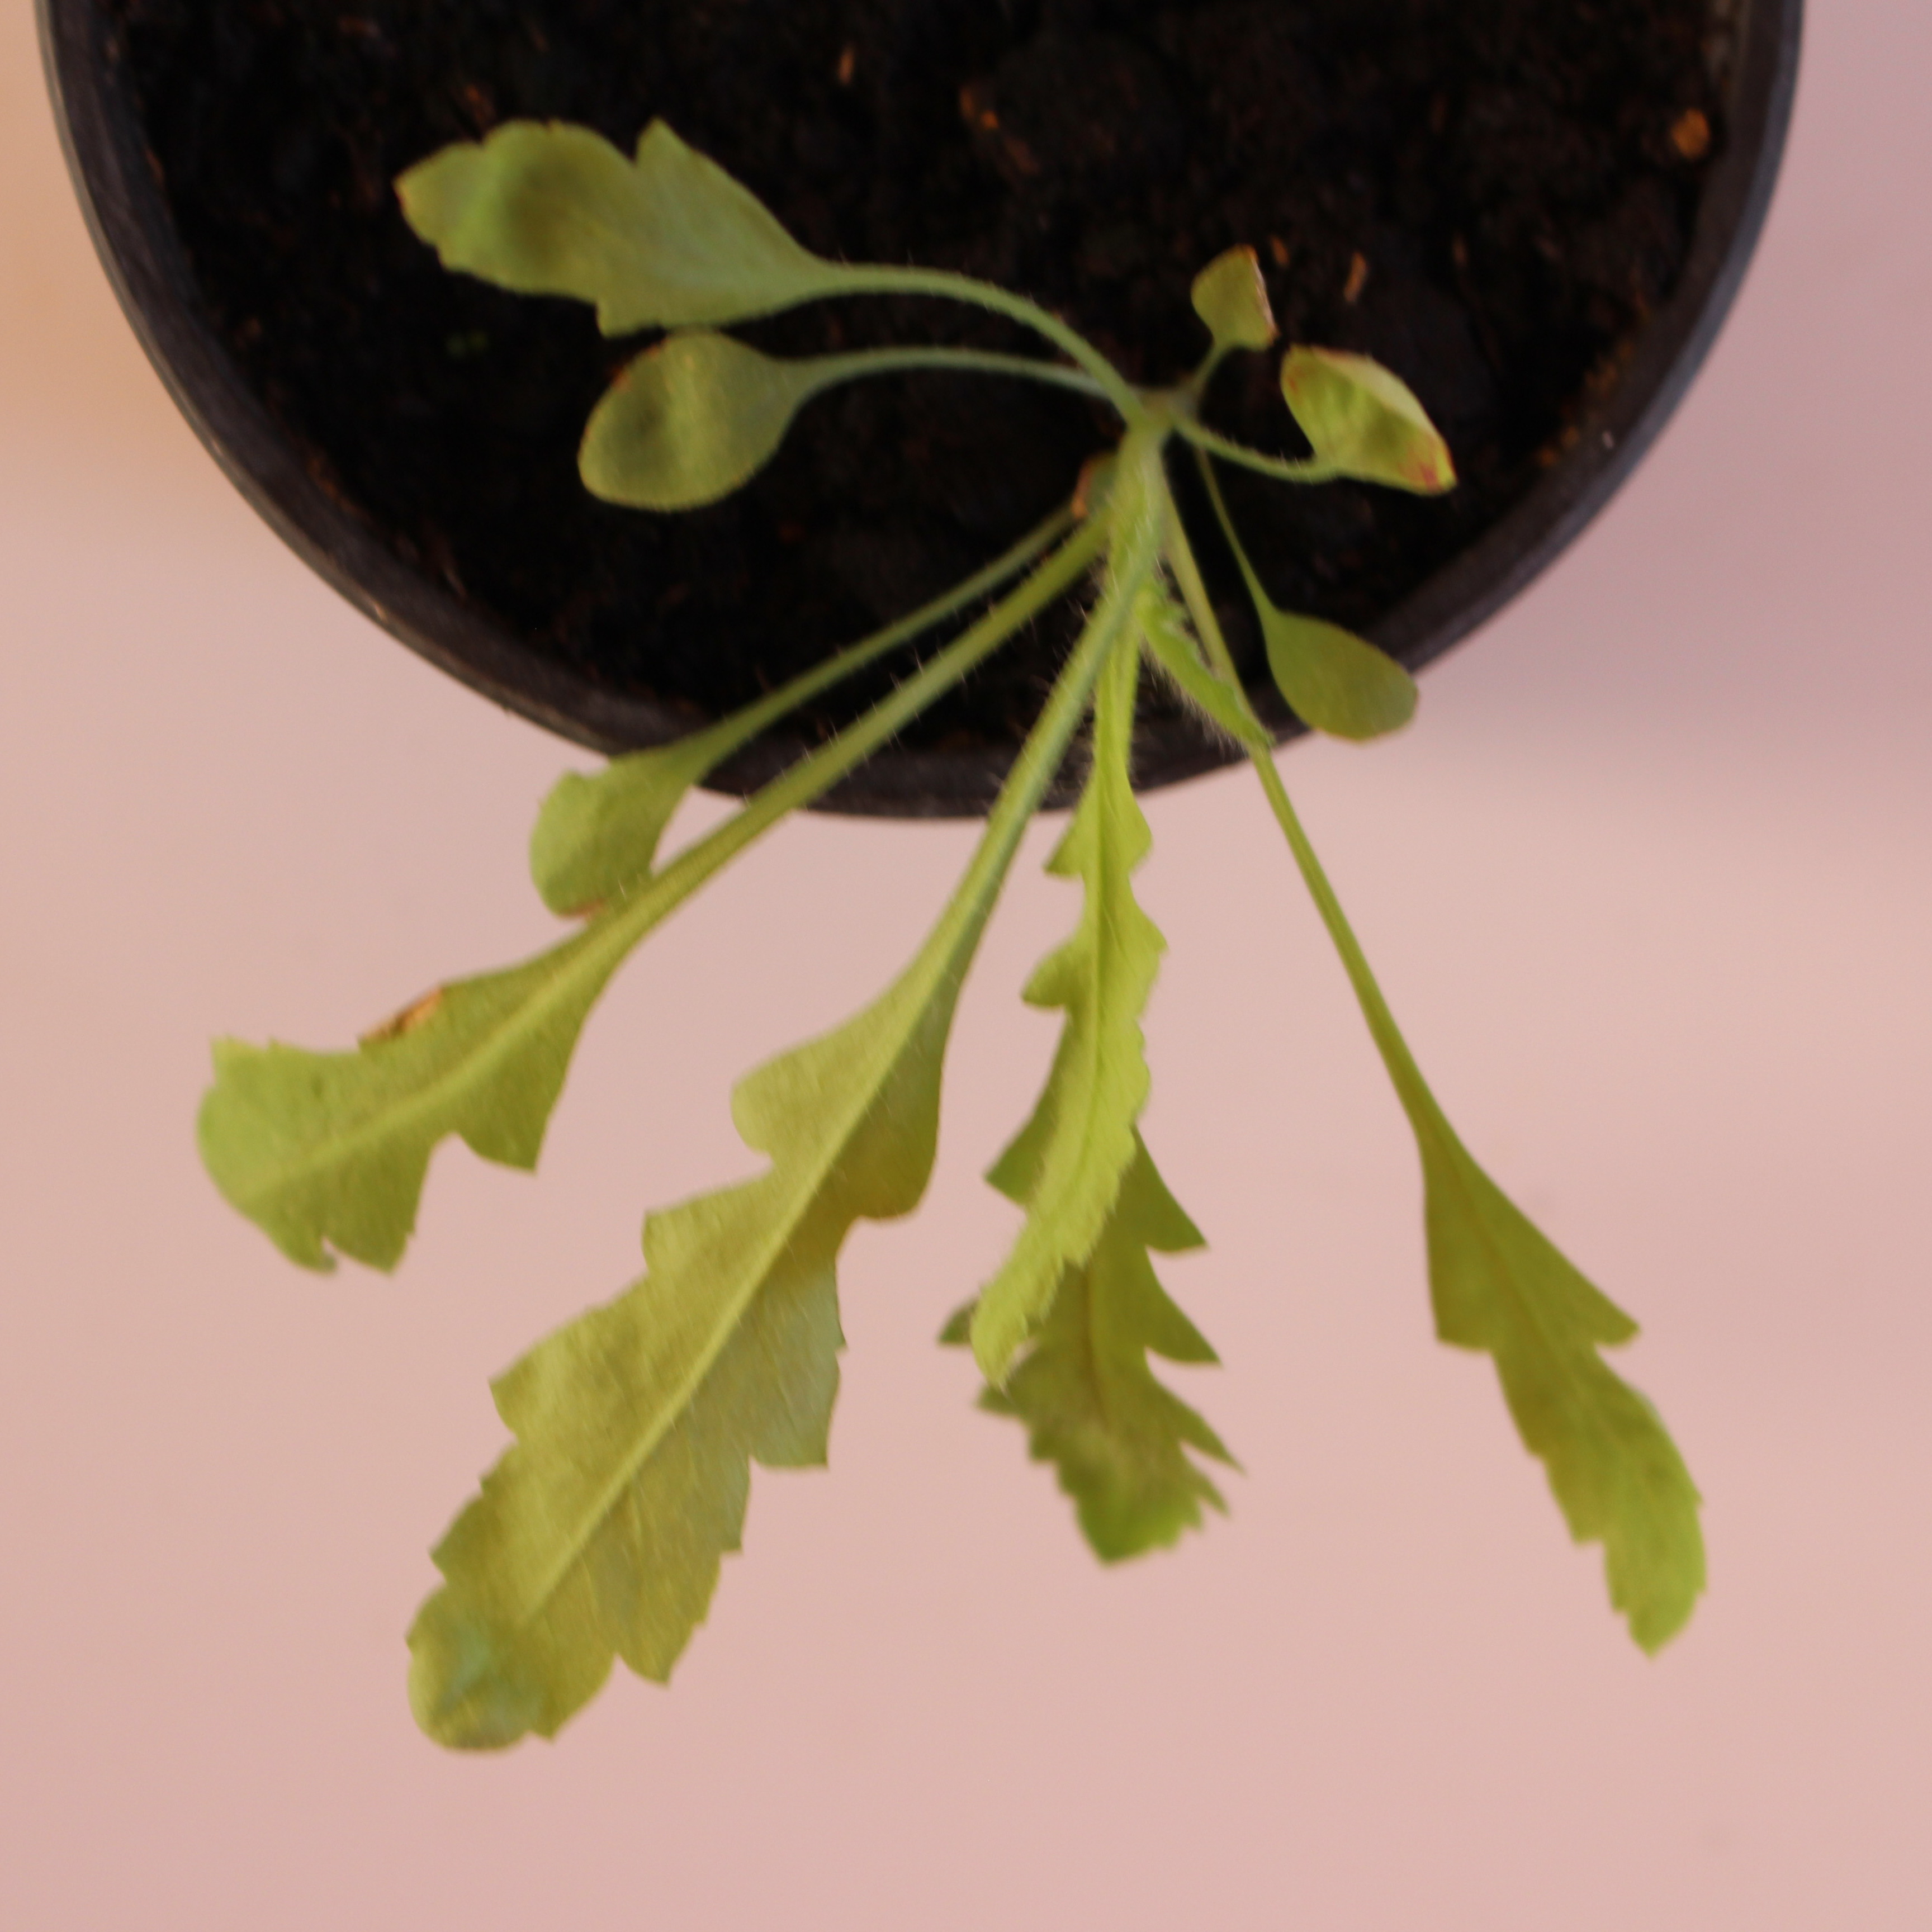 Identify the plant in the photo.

Papaver rhoeas
